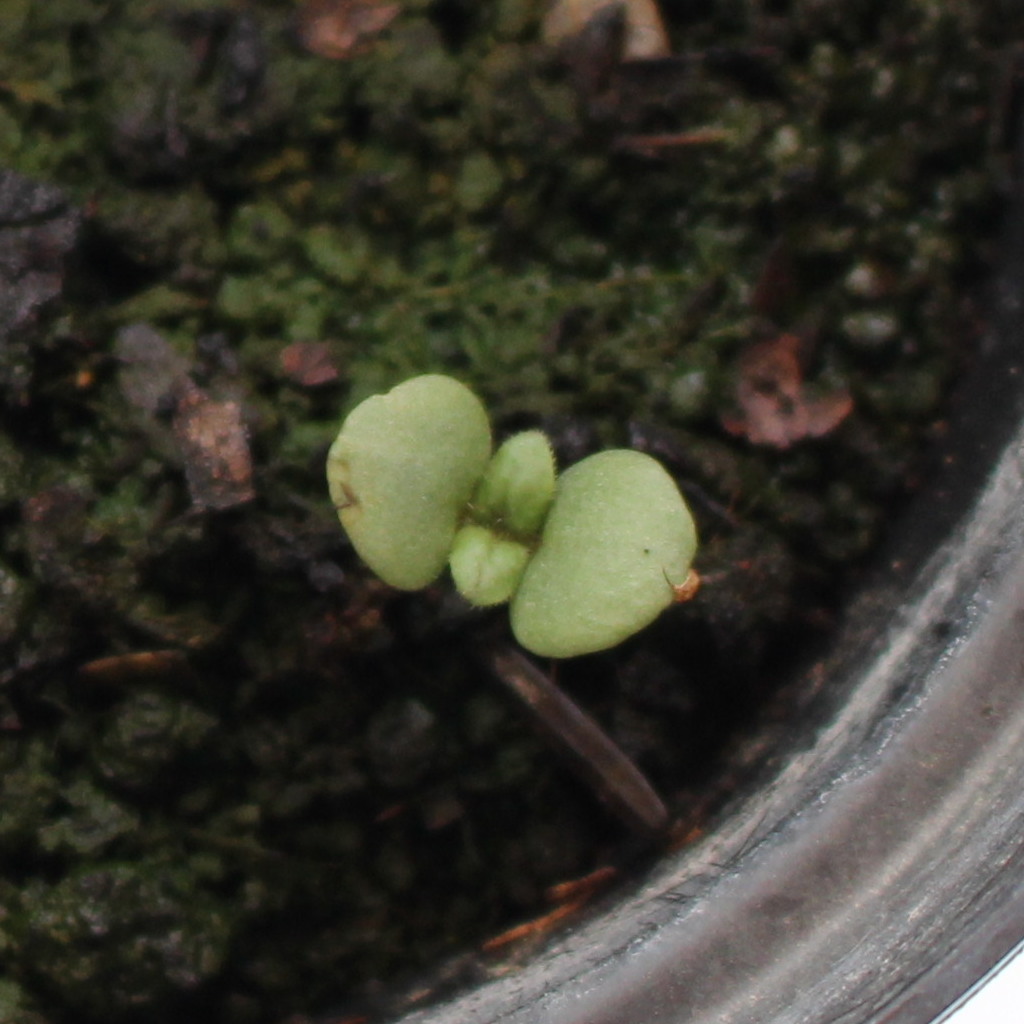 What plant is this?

Veronica persica
